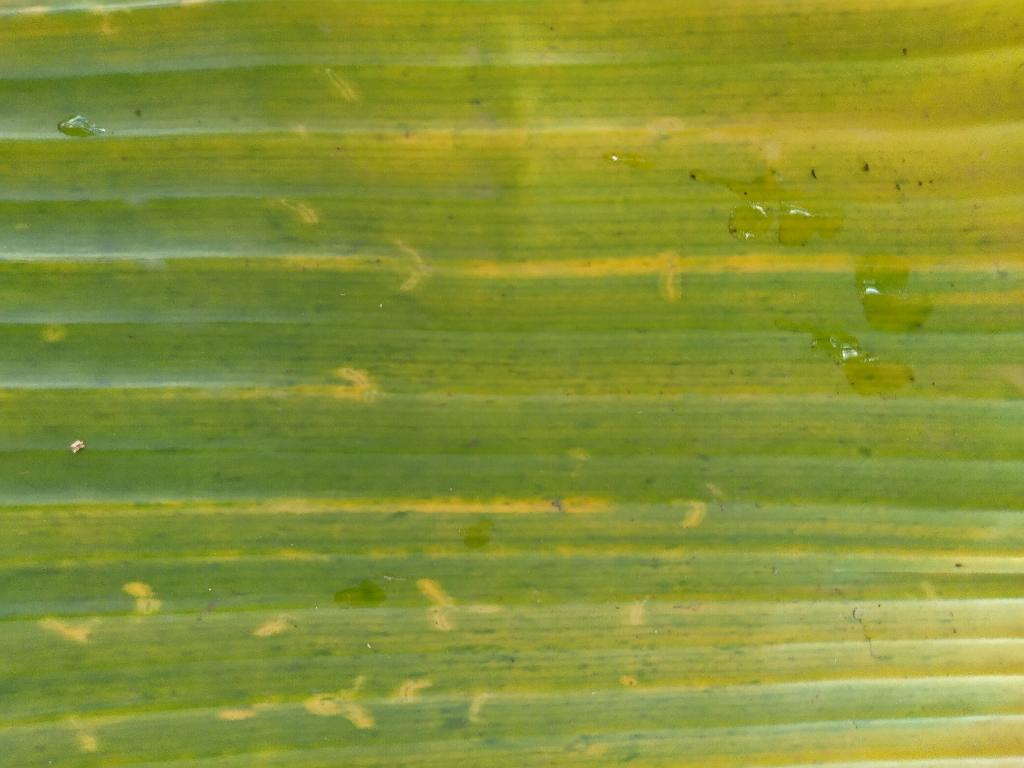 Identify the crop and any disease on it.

banana, fusarium wilt race 1
